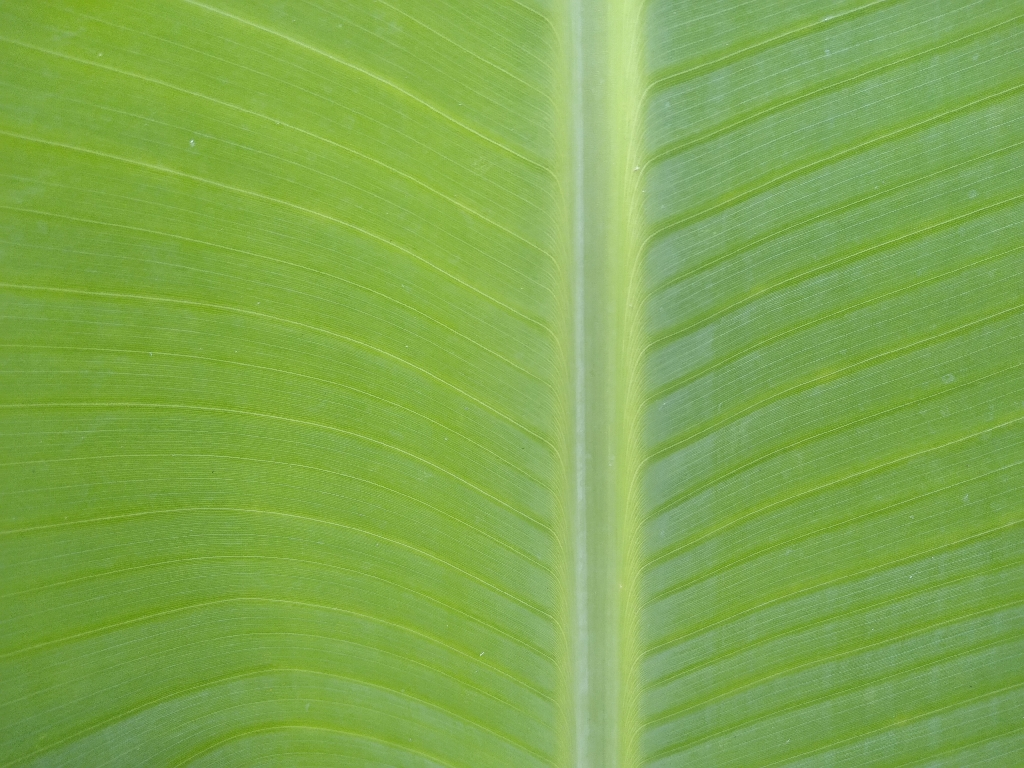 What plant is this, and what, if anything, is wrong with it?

banana, healthy
